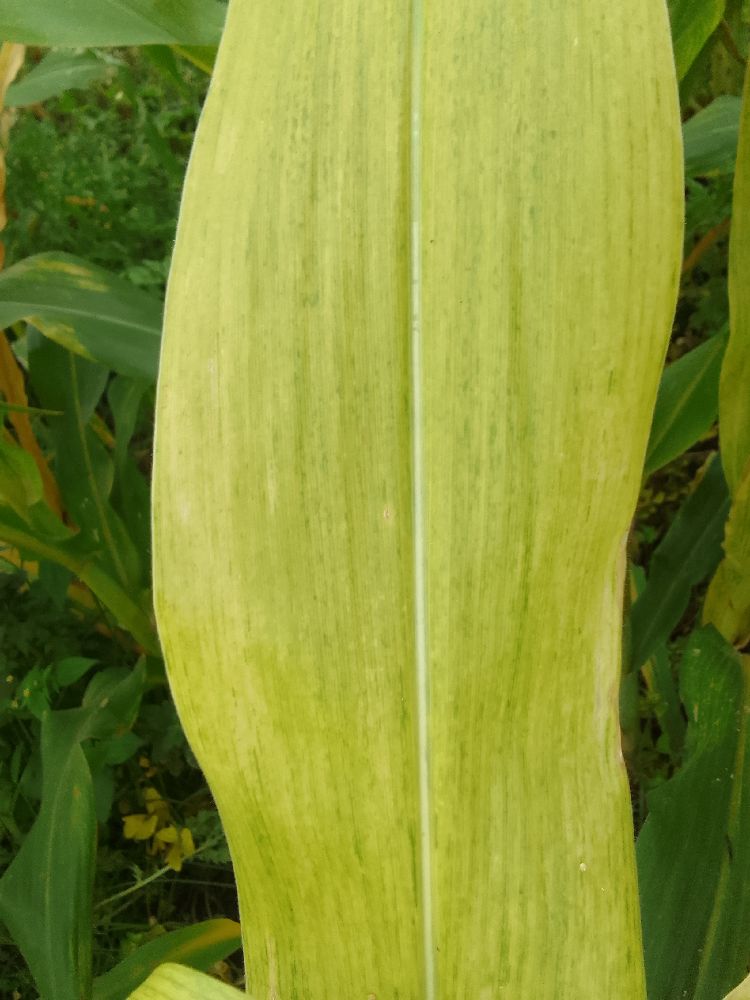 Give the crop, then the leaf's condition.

maize, maize lethal necrosis
